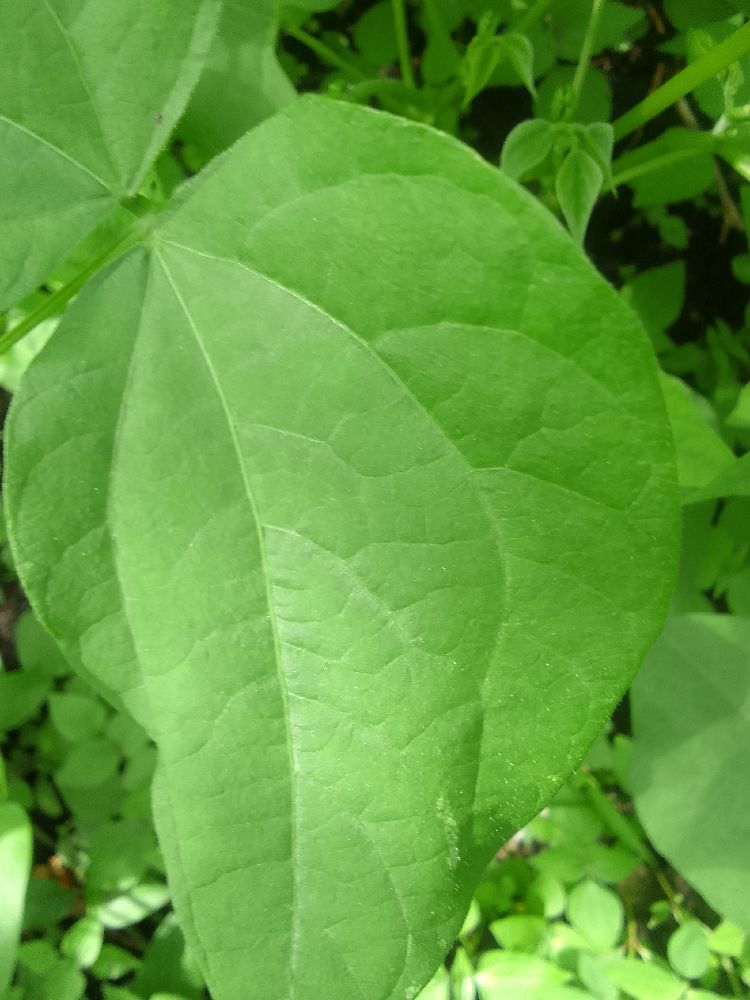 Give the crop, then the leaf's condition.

common bean, healthy
